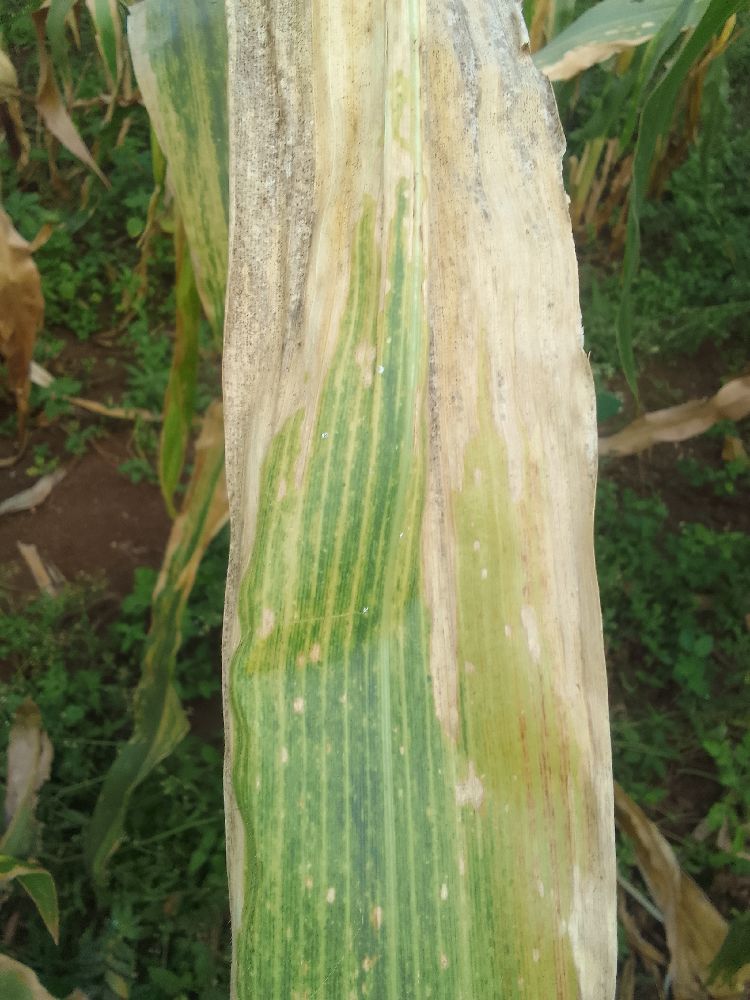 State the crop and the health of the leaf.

maize, maize lethal necrosis
